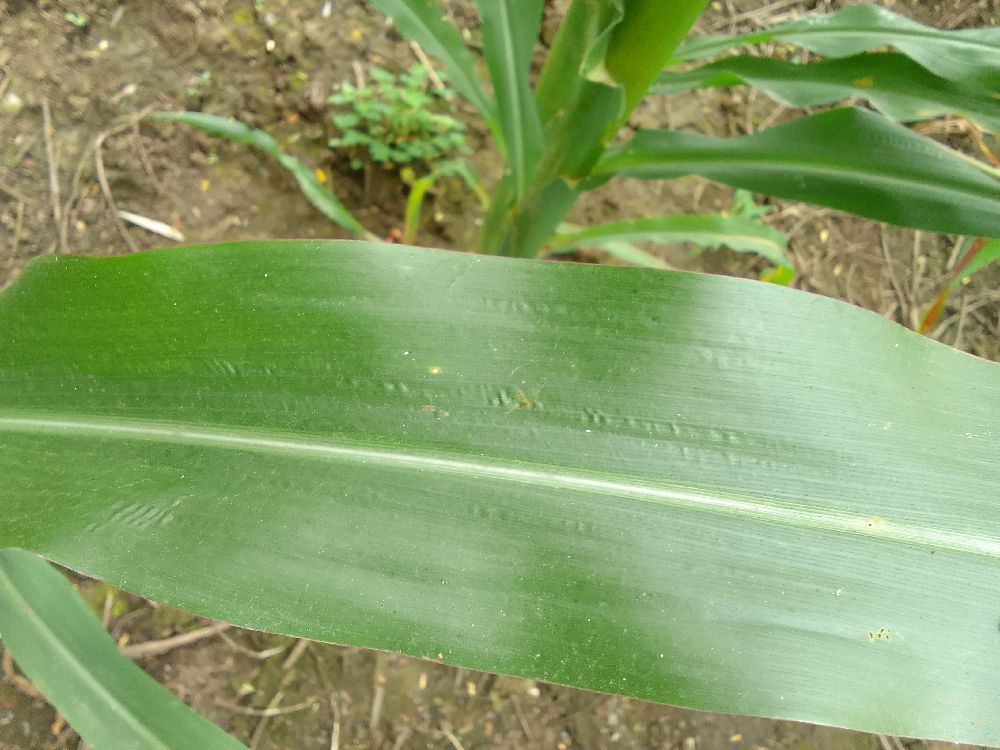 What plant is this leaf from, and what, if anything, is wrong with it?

maize, healthy
